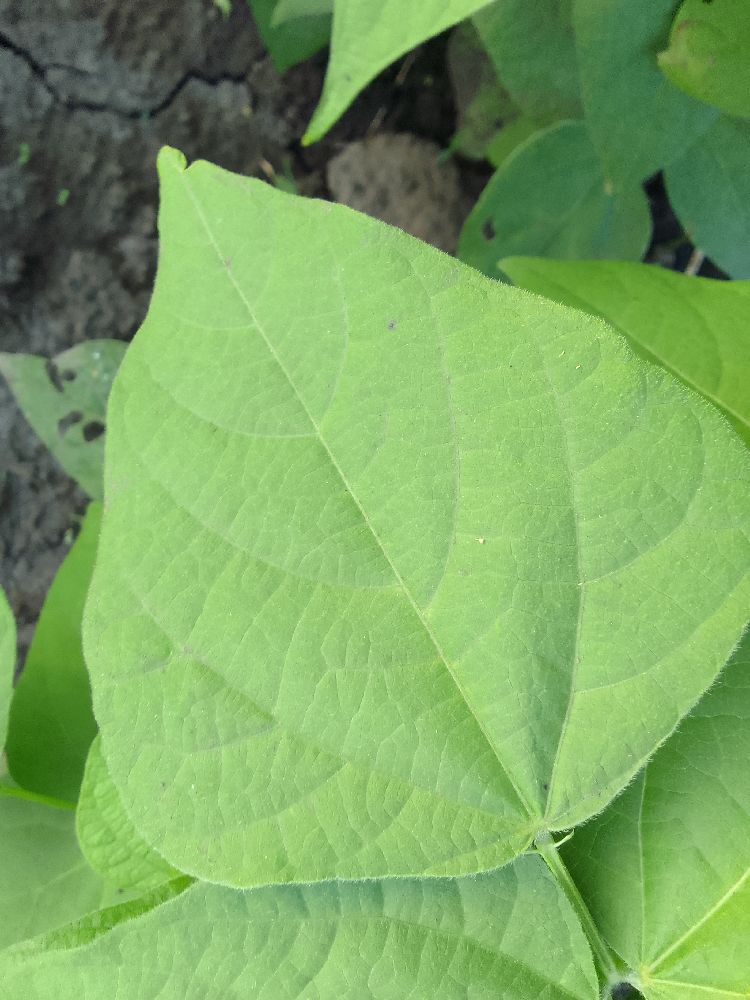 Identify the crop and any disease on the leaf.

common bean, healthy
